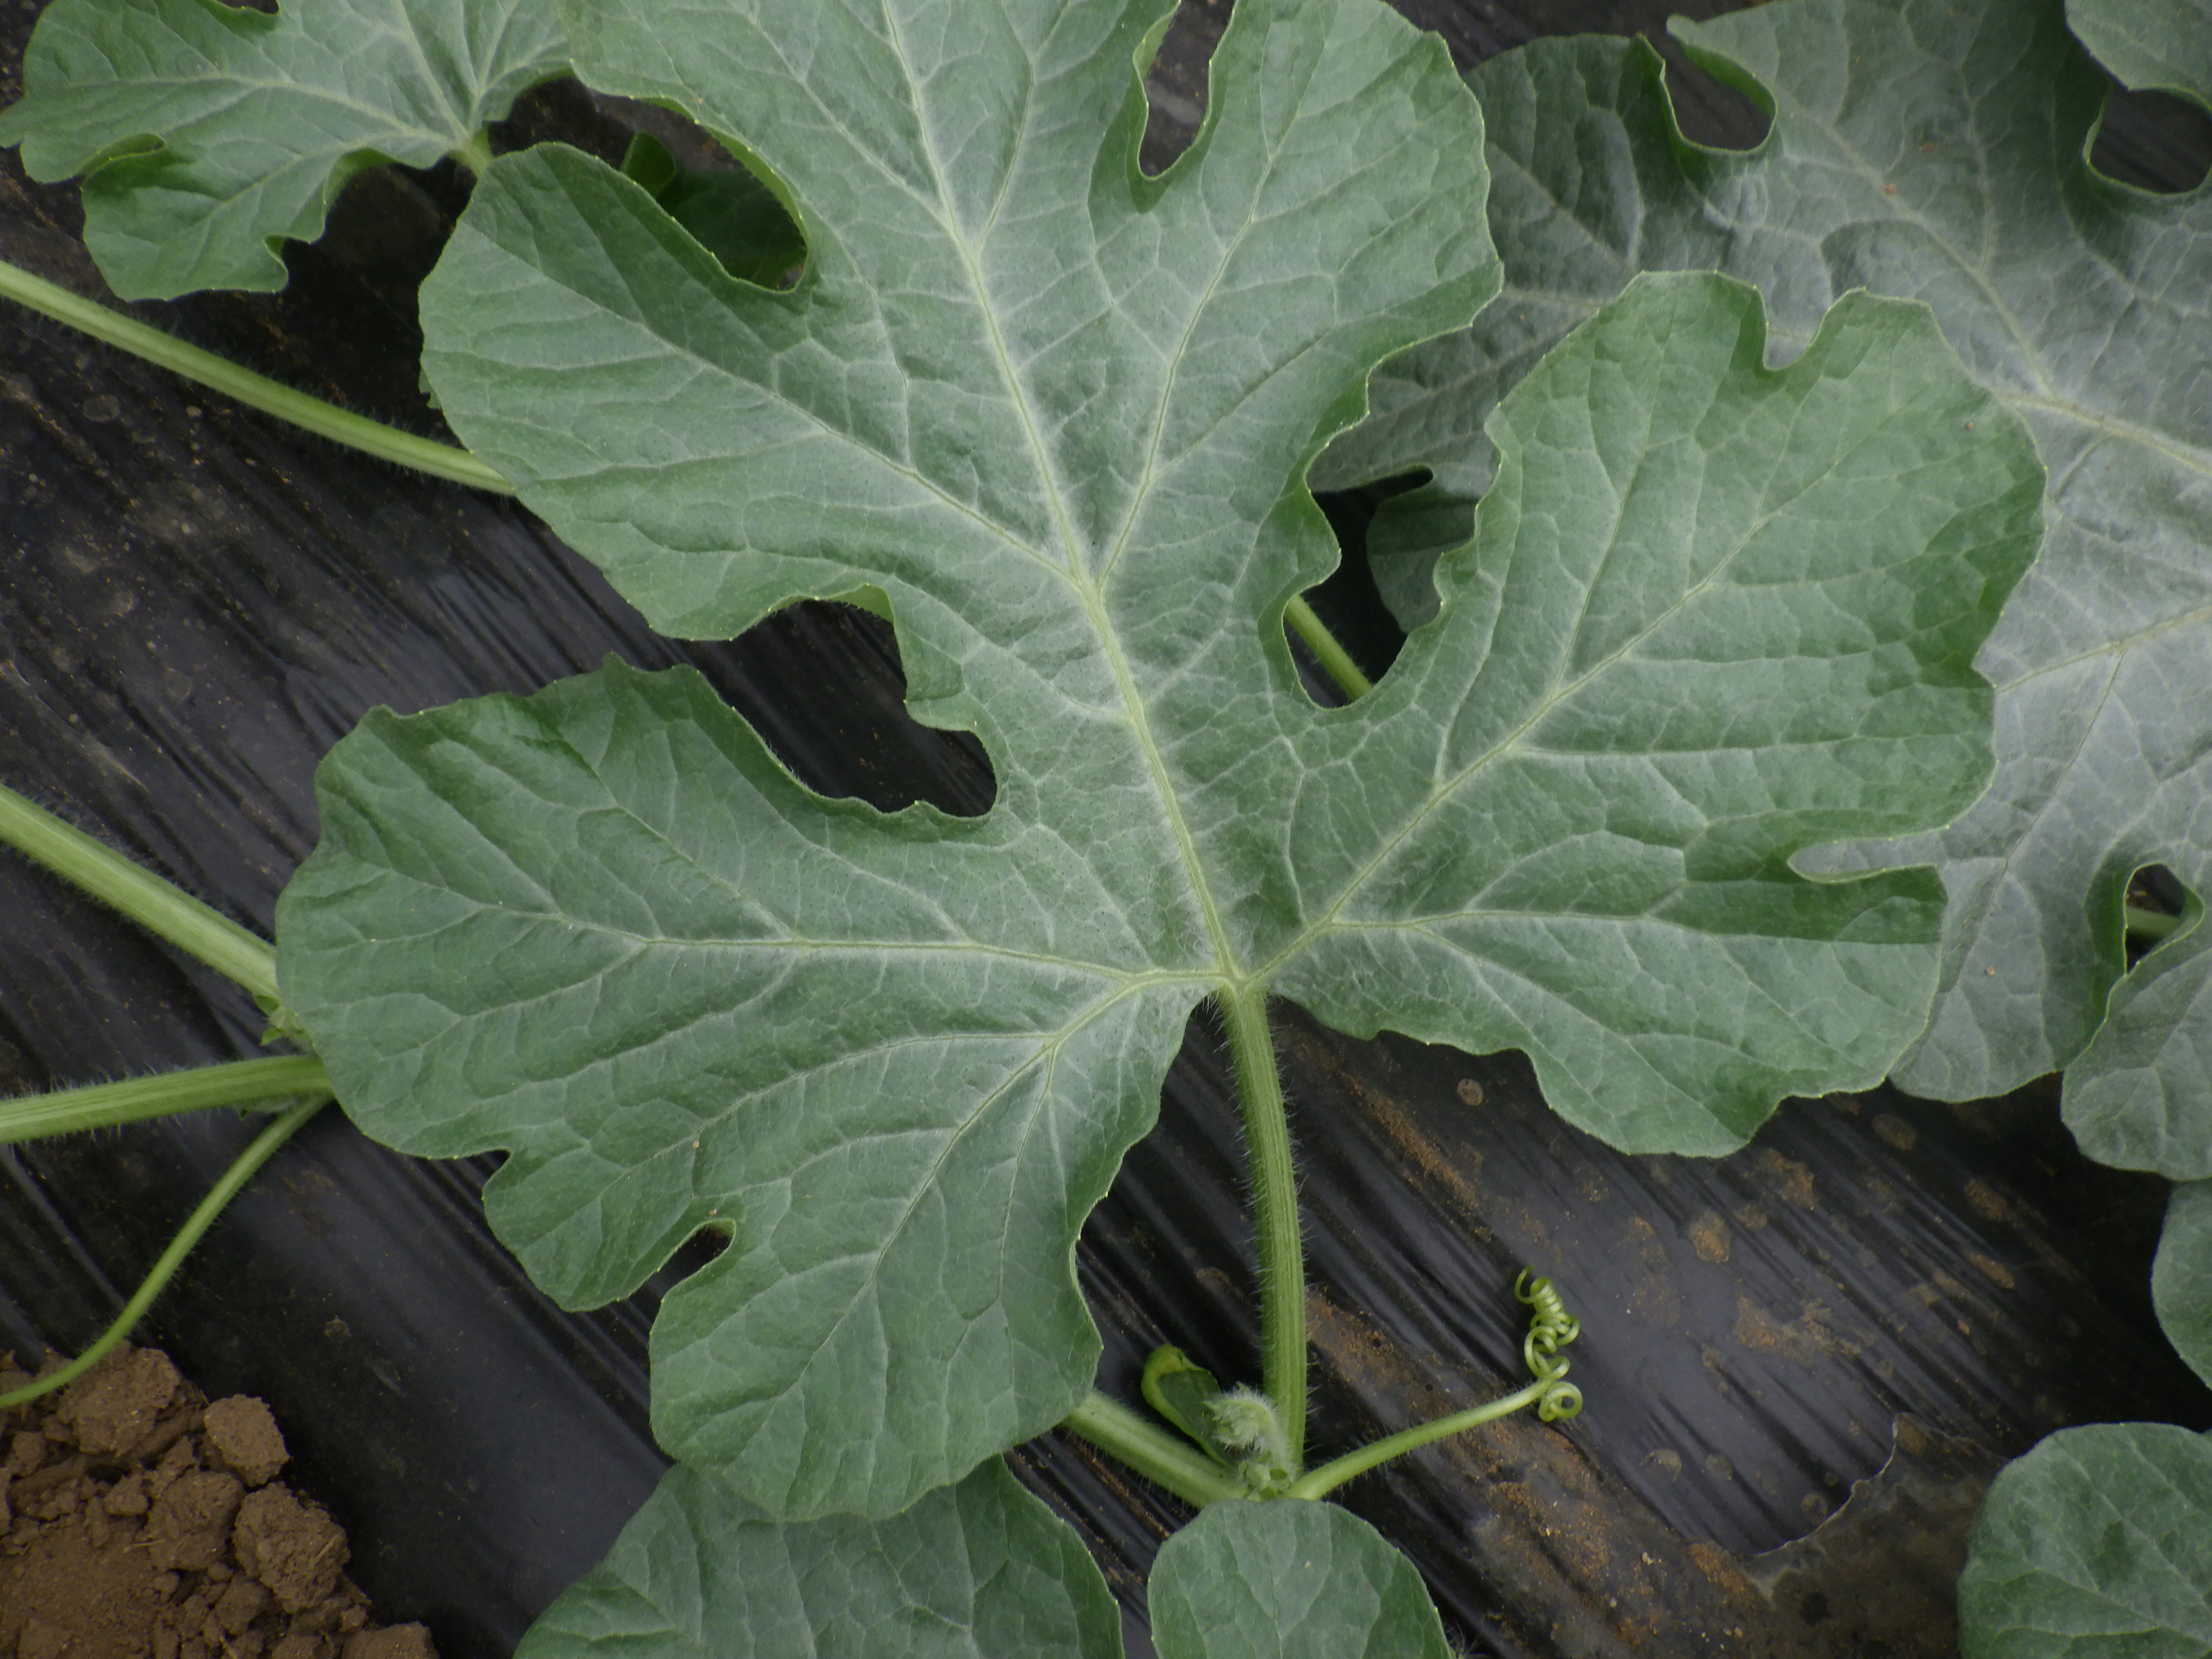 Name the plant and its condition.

watermelon, healthy
